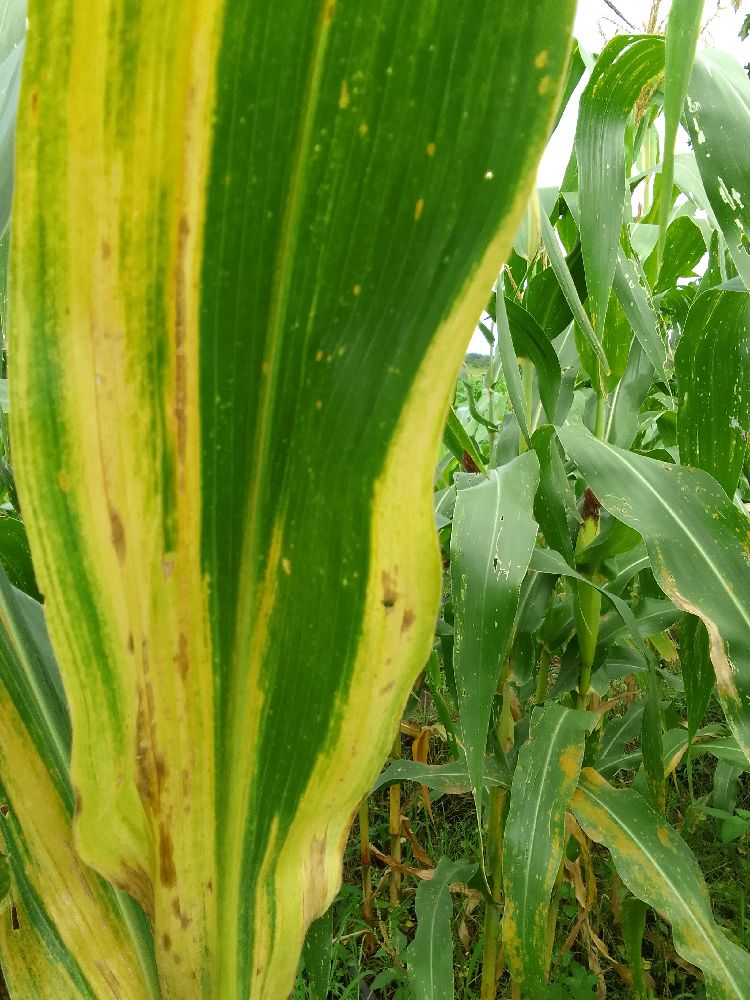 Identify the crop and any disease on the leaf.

maize, maize lethal necrosis
